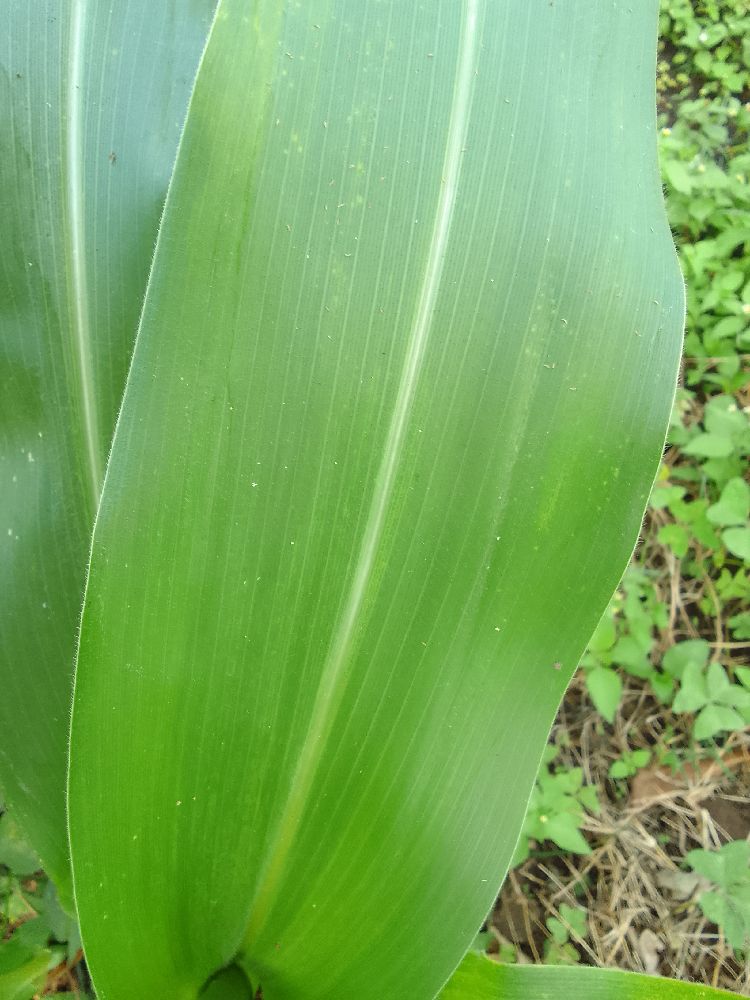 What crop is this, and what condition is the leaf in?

maize, healthy
